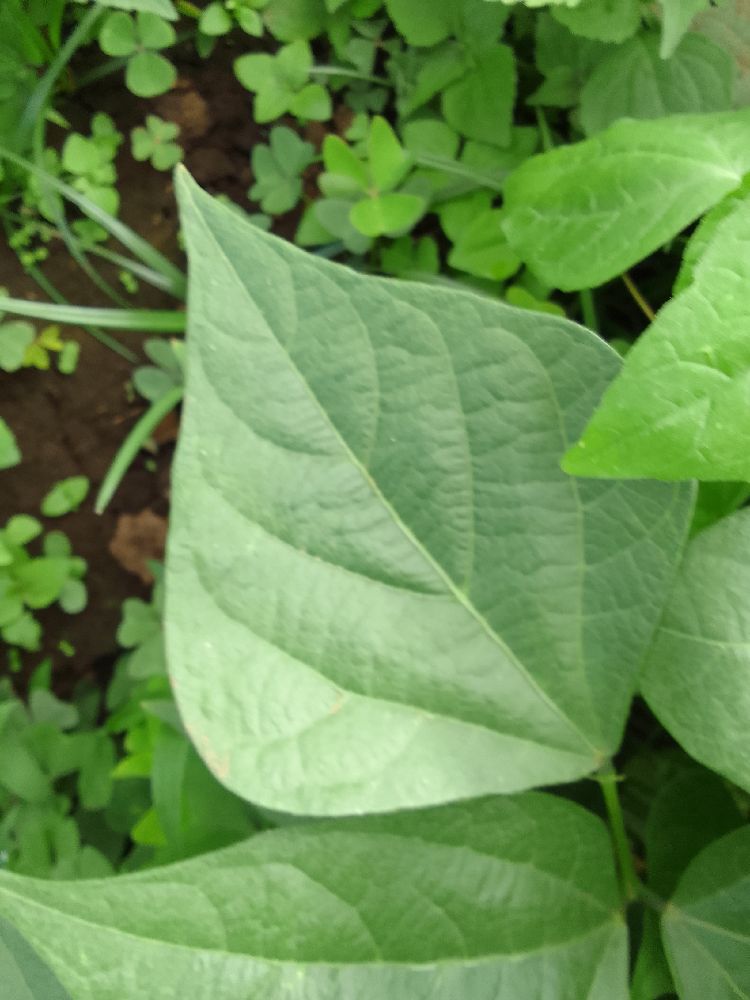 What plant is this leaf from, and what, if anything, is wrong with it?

common bean, healthy
